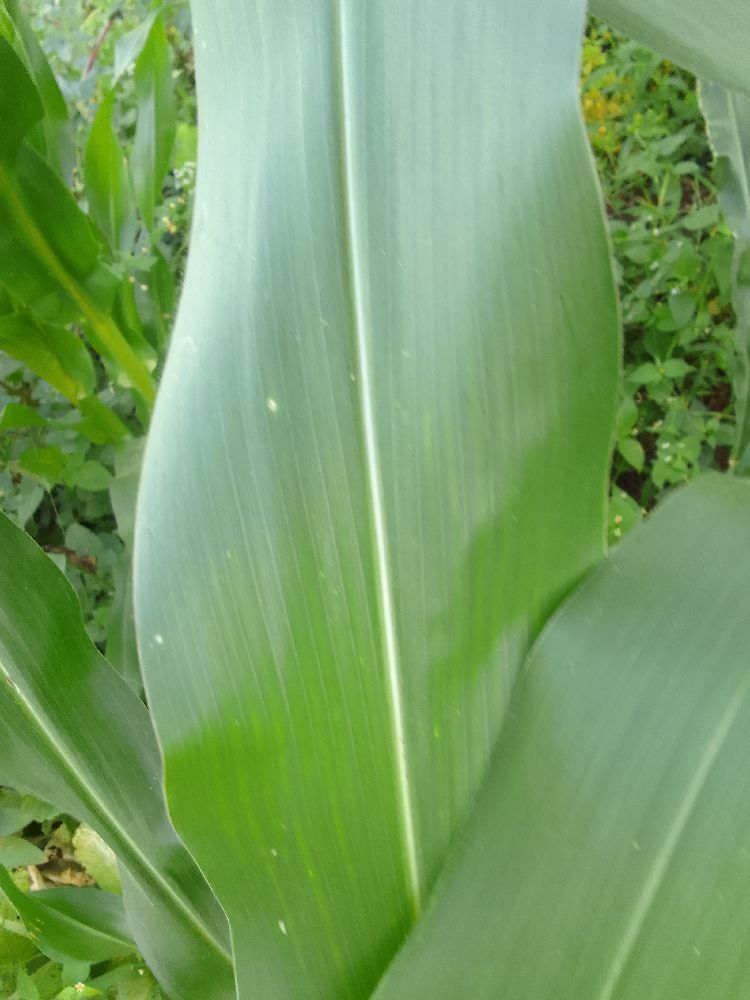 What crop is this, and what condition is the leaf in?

maize, healthy
